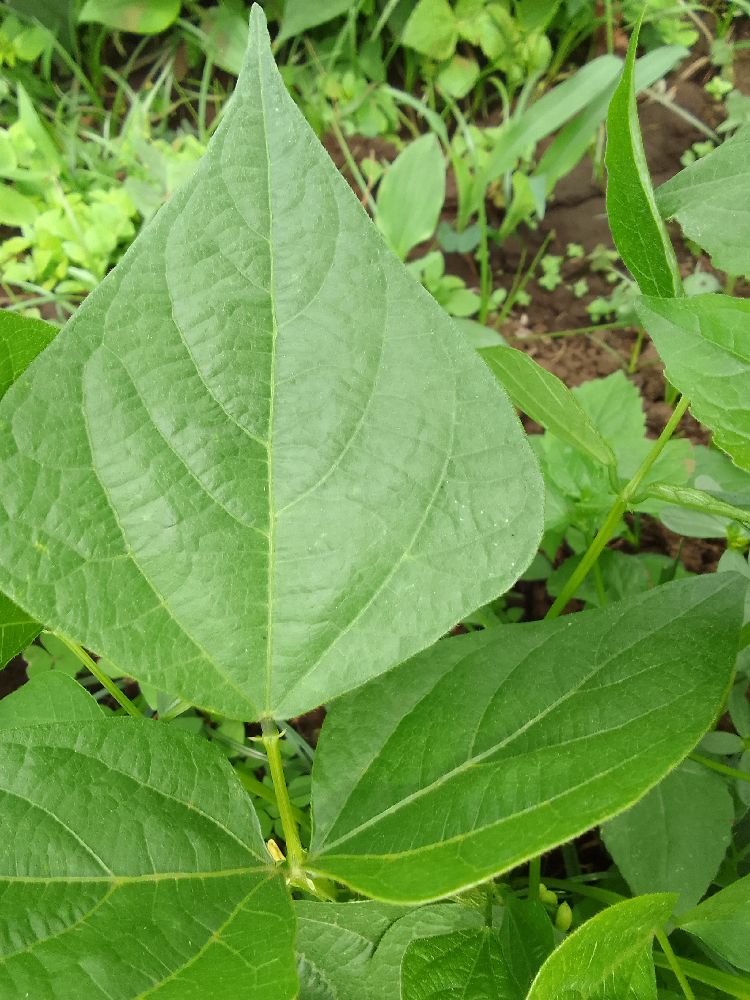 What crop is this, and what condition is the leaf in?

common bean, healthy
